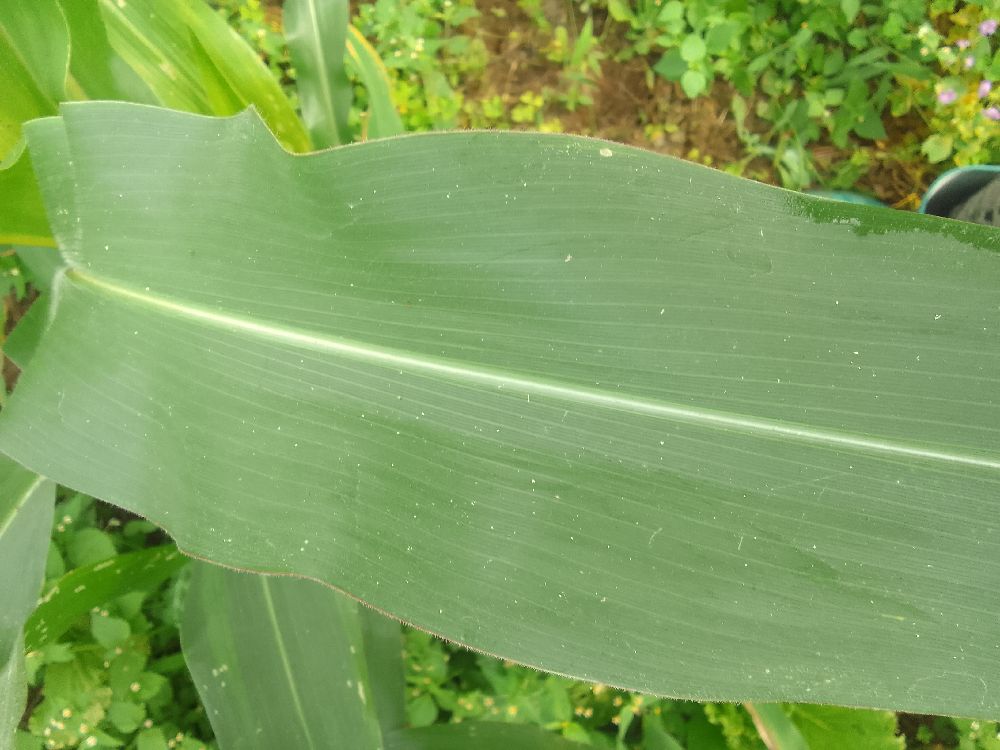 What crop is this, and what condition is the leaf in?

maize, healthy
